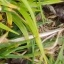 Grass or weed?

grass
